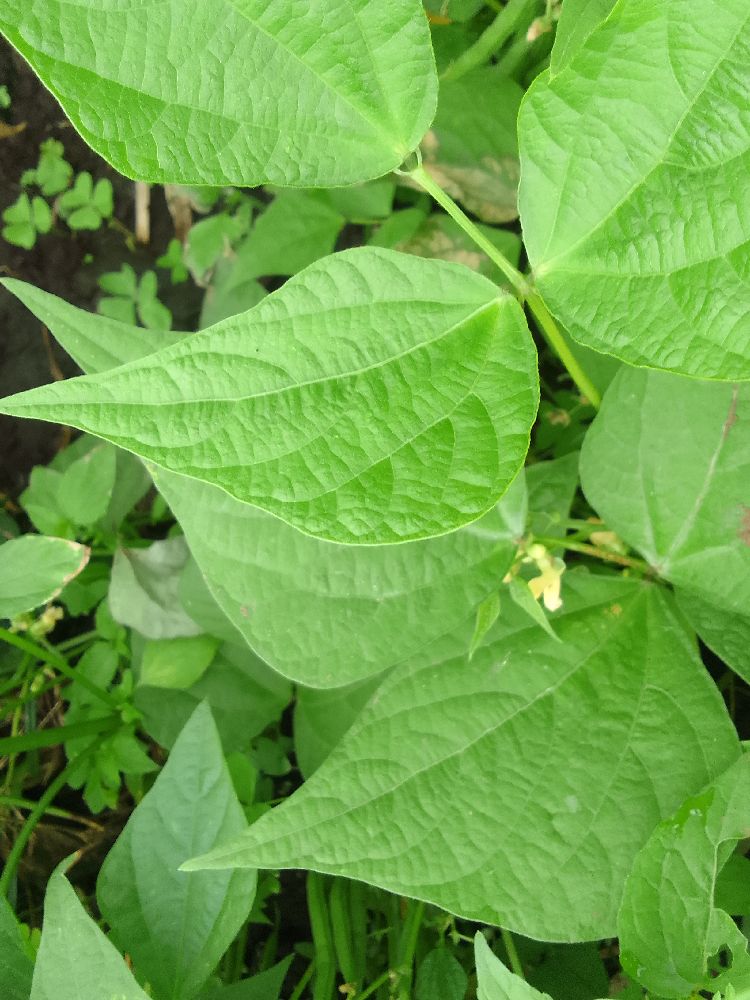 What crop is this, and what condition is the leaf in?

common bean, healthy
